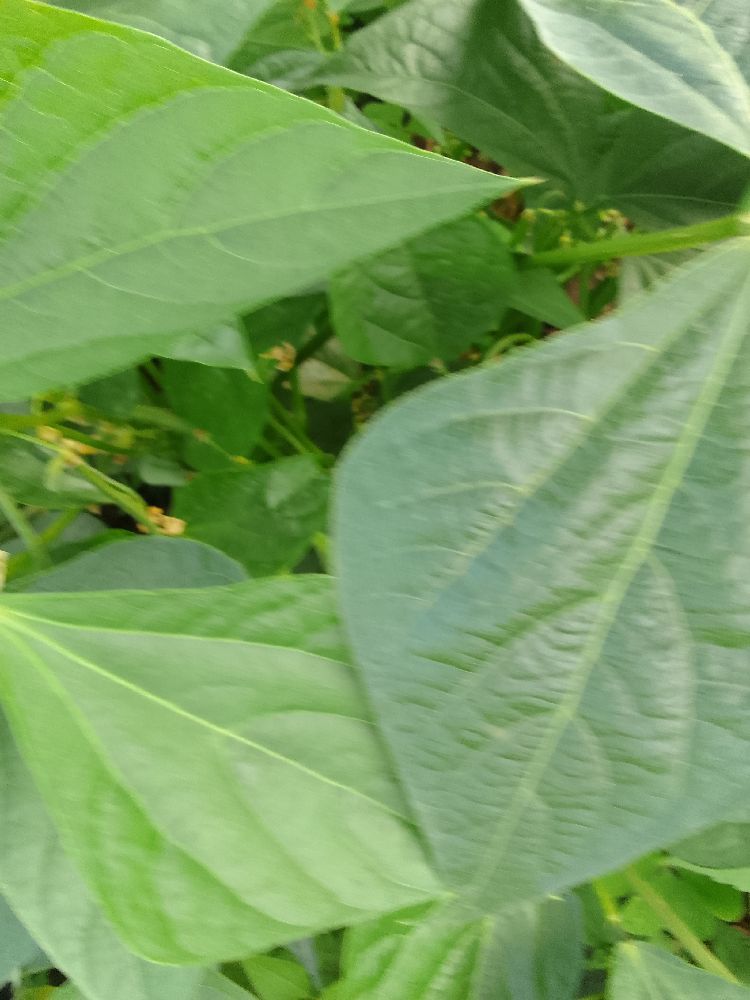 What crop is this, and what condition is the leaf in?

common bean, healthy
